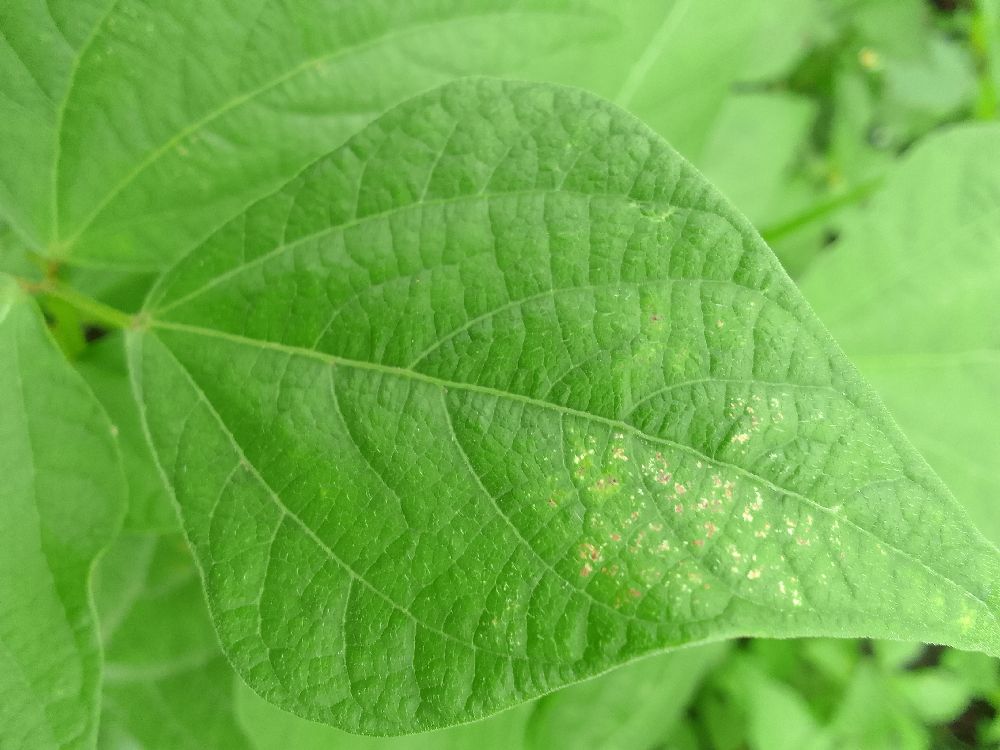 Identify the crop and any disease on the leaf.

common bean, healthy
